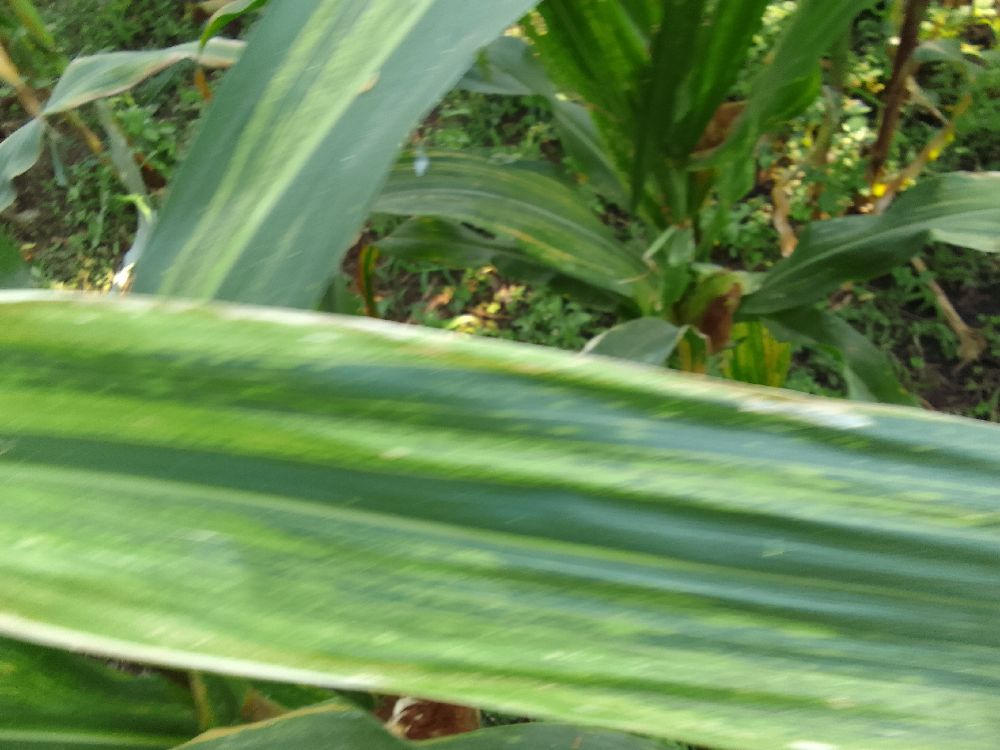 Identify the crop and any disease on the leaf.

maize, maize lethal necrosis
